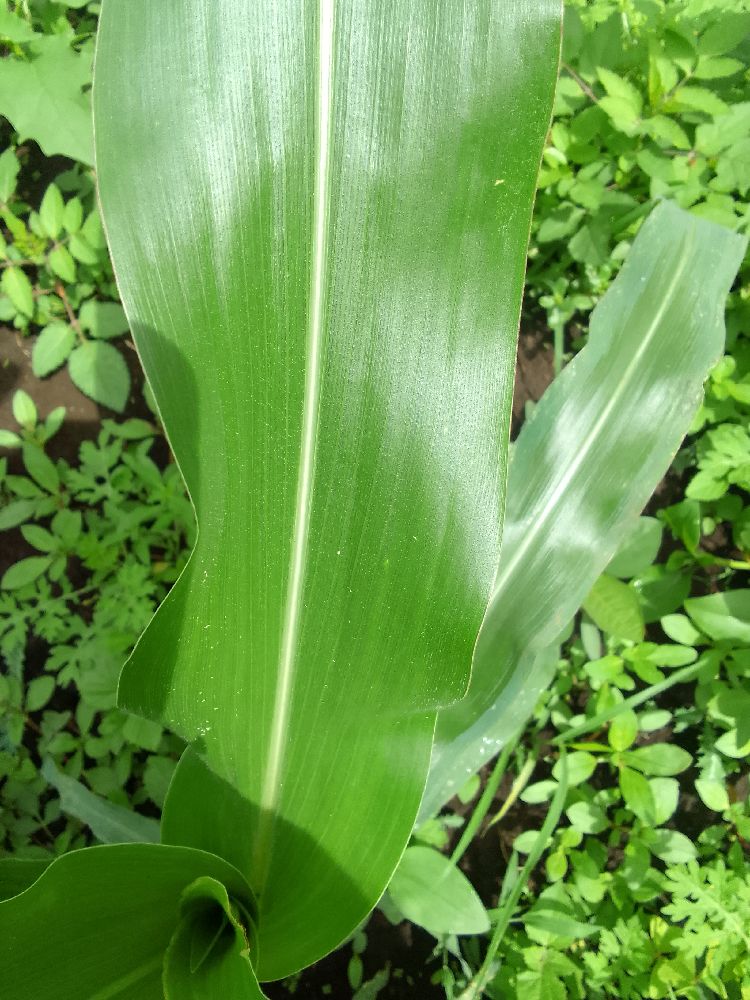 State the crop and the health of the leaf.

maize, healthy
